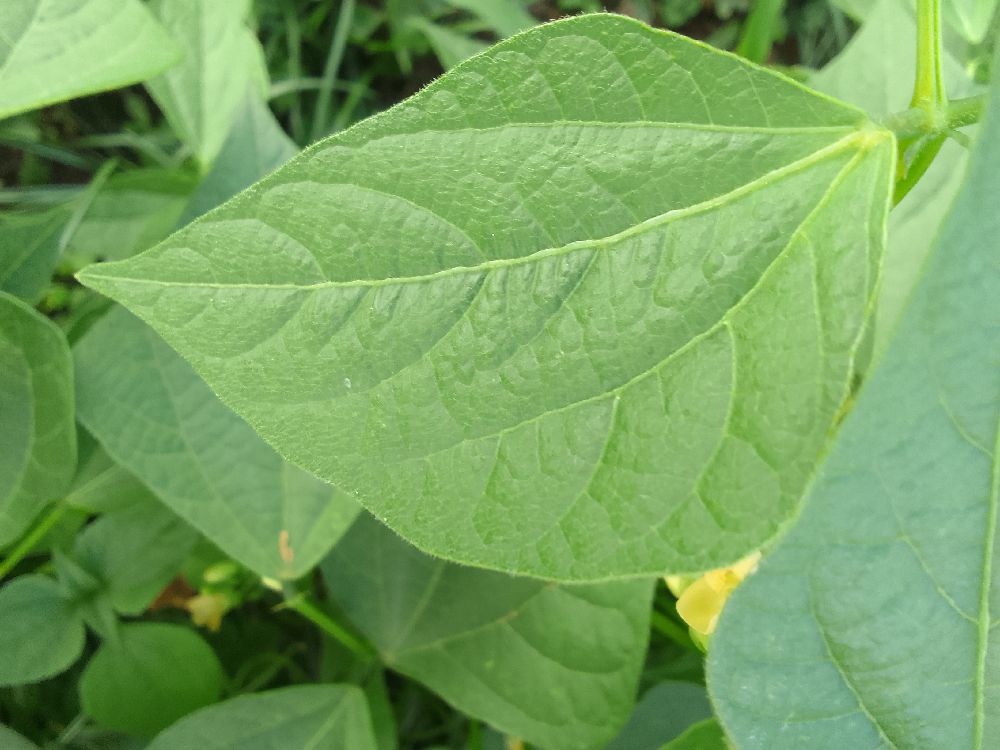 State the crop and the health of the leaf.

common bean, healthy
